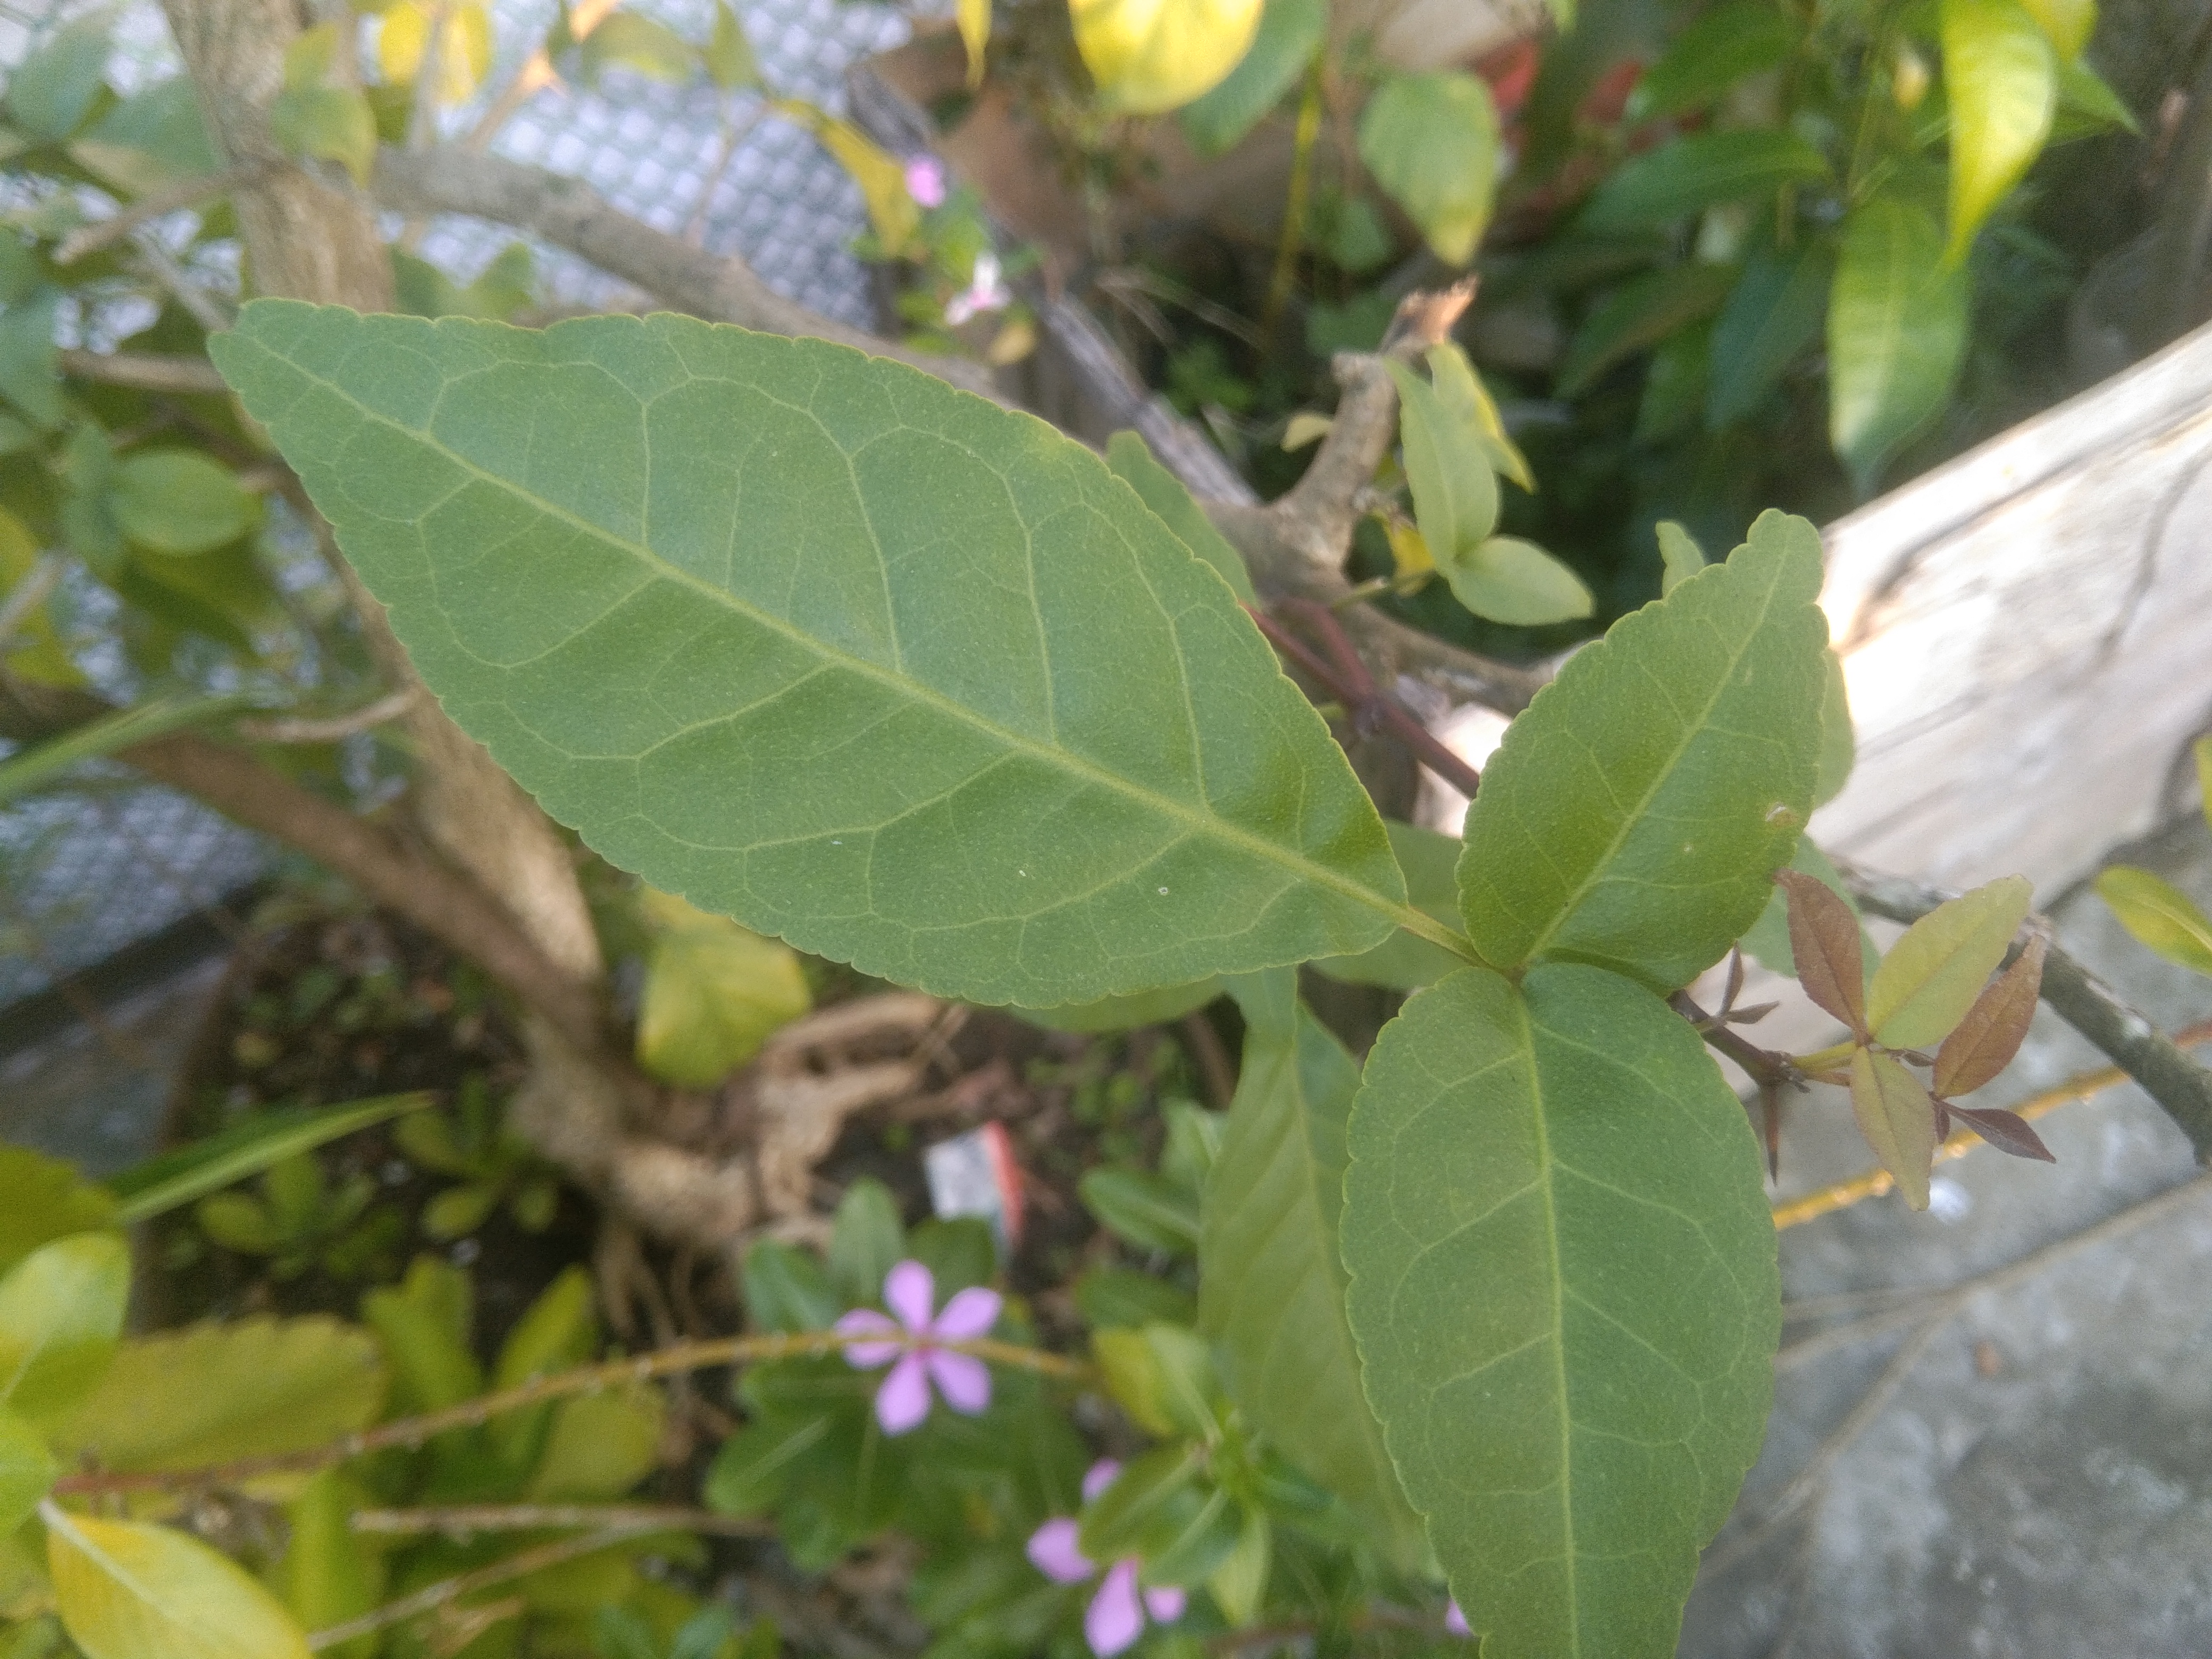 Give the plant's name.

wood apple
